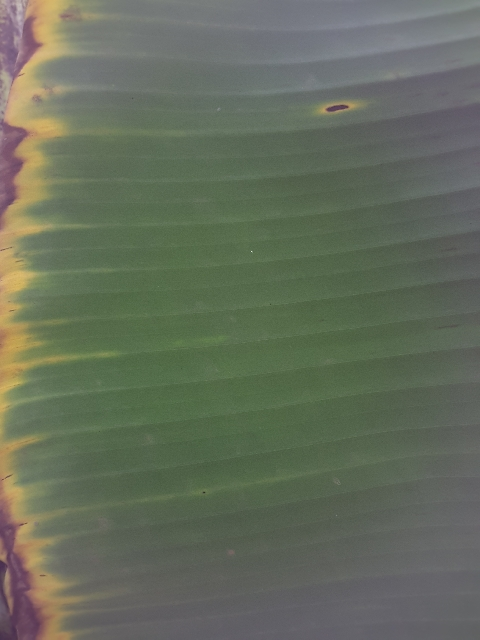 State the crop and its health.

banana, fusarium wilt race 1
